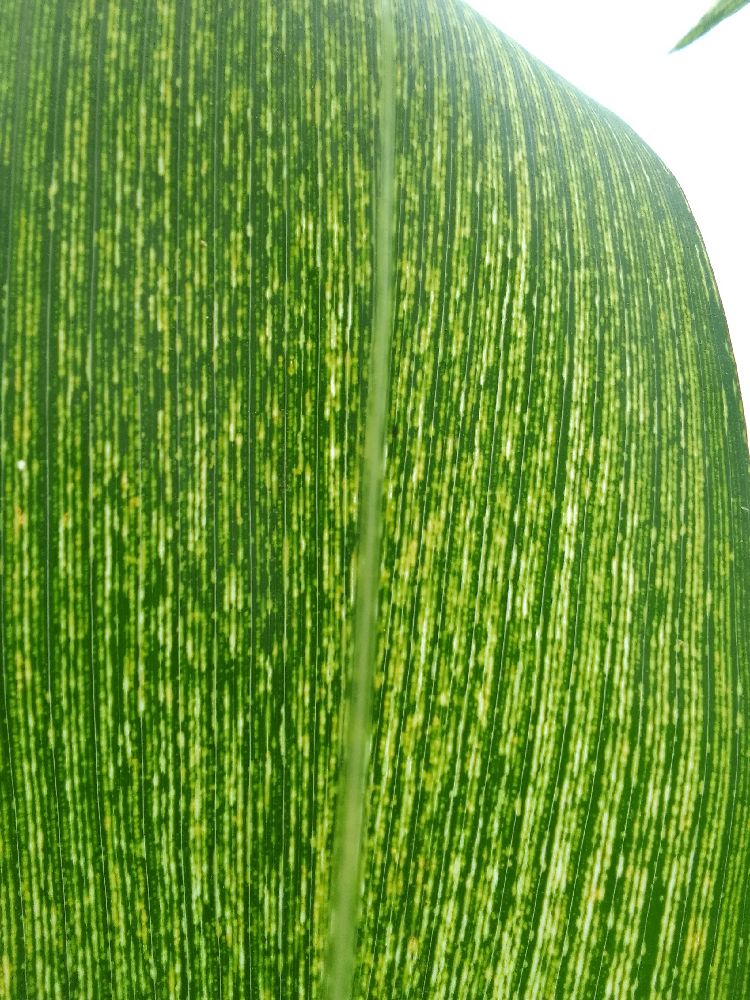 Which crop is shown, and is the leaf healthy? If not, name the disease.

maize, maize streak virus
